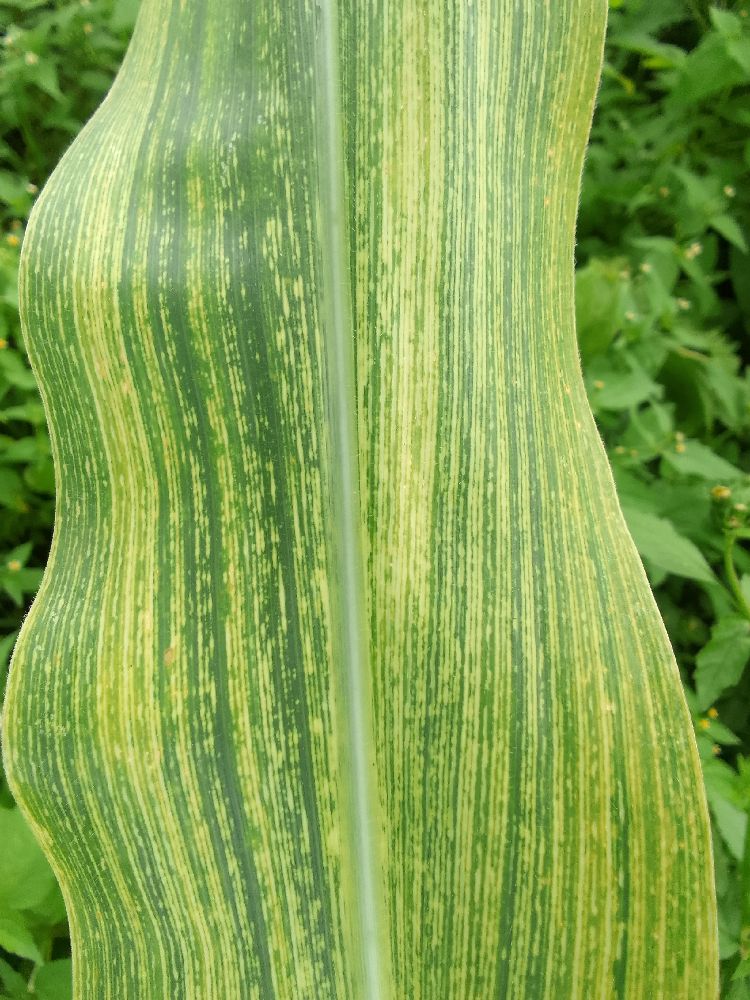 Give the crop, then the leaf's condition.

maize, maize streak virus
